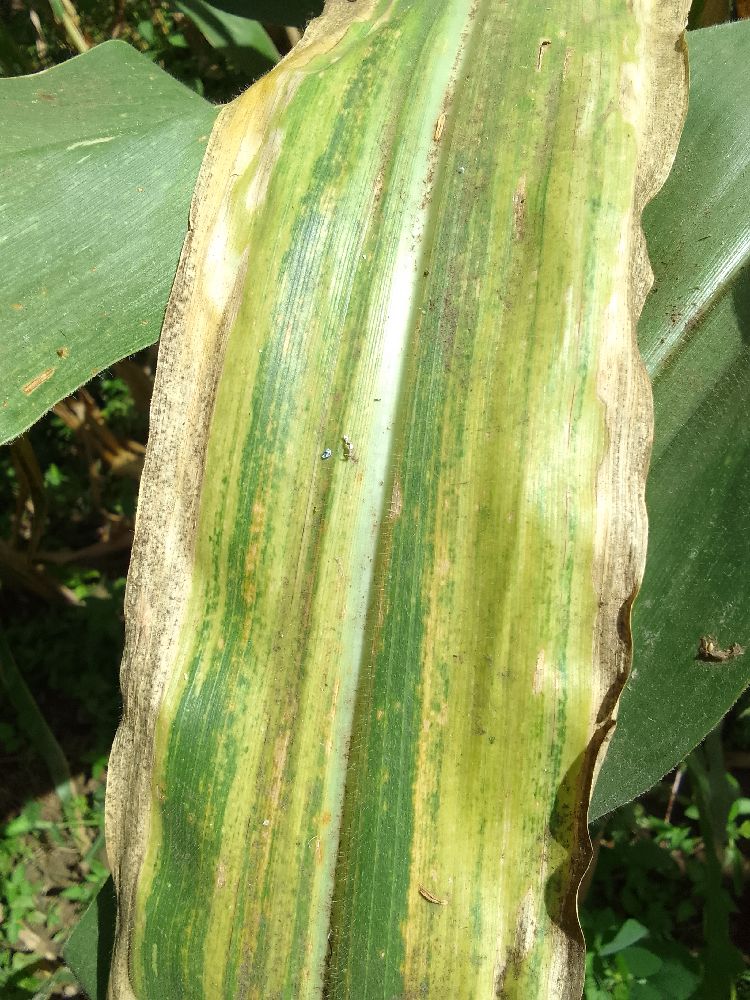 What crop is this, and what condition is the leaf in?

maize, maize lethal necrosis
